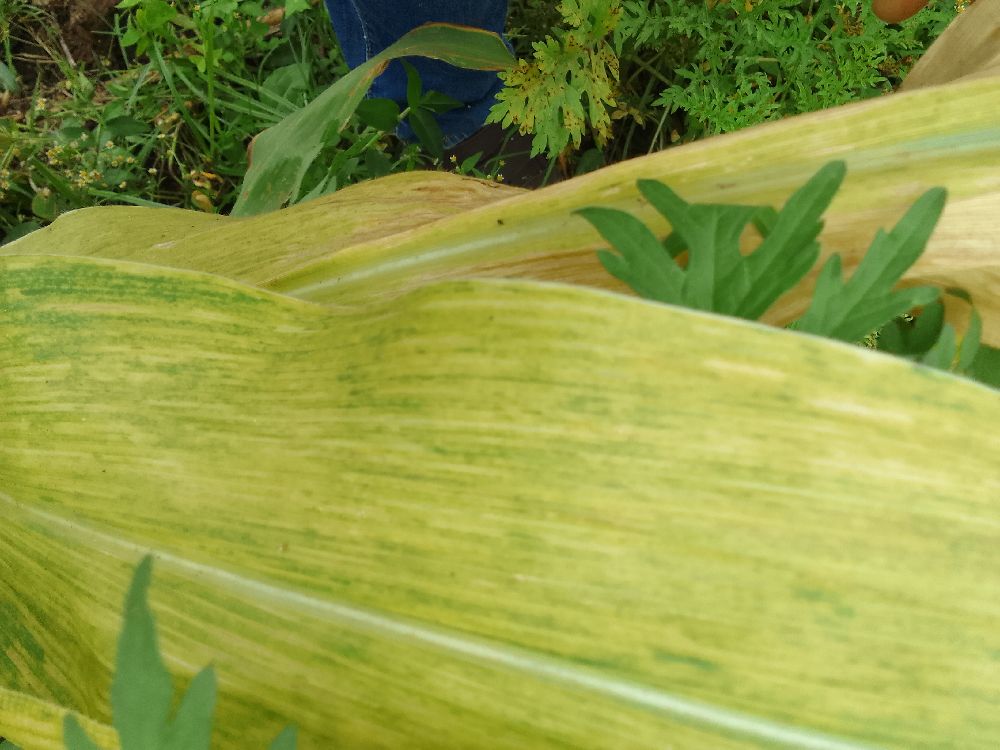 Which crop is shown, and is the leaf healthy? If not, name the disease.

maize, maize lethal necrosis
